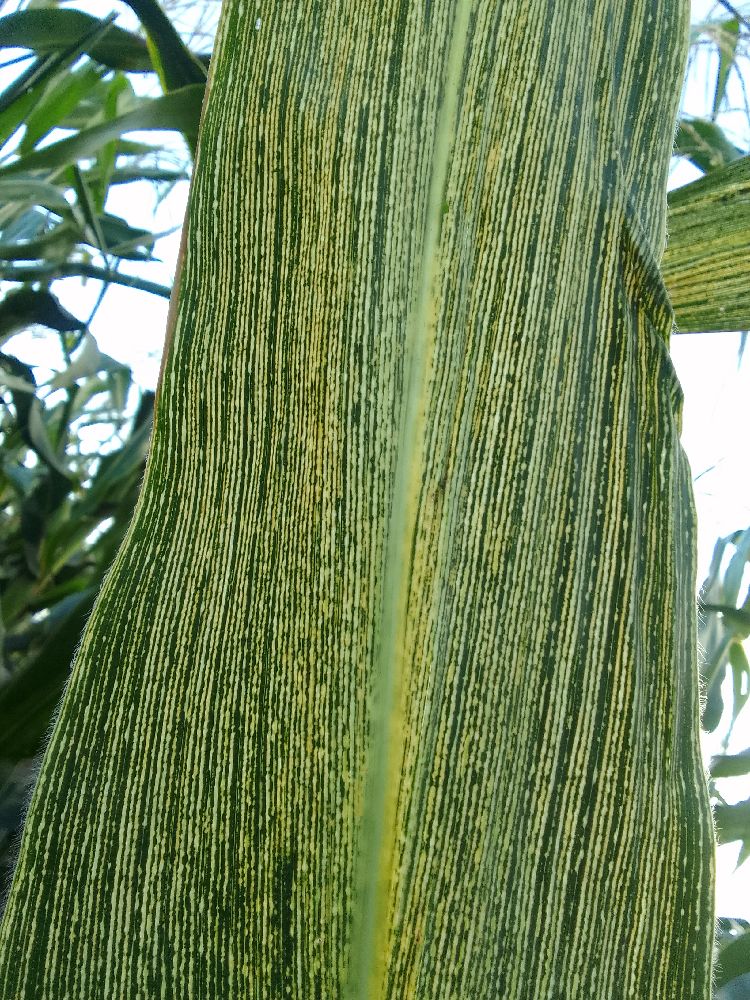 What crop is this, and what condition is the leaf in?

maize, maize streak virus
